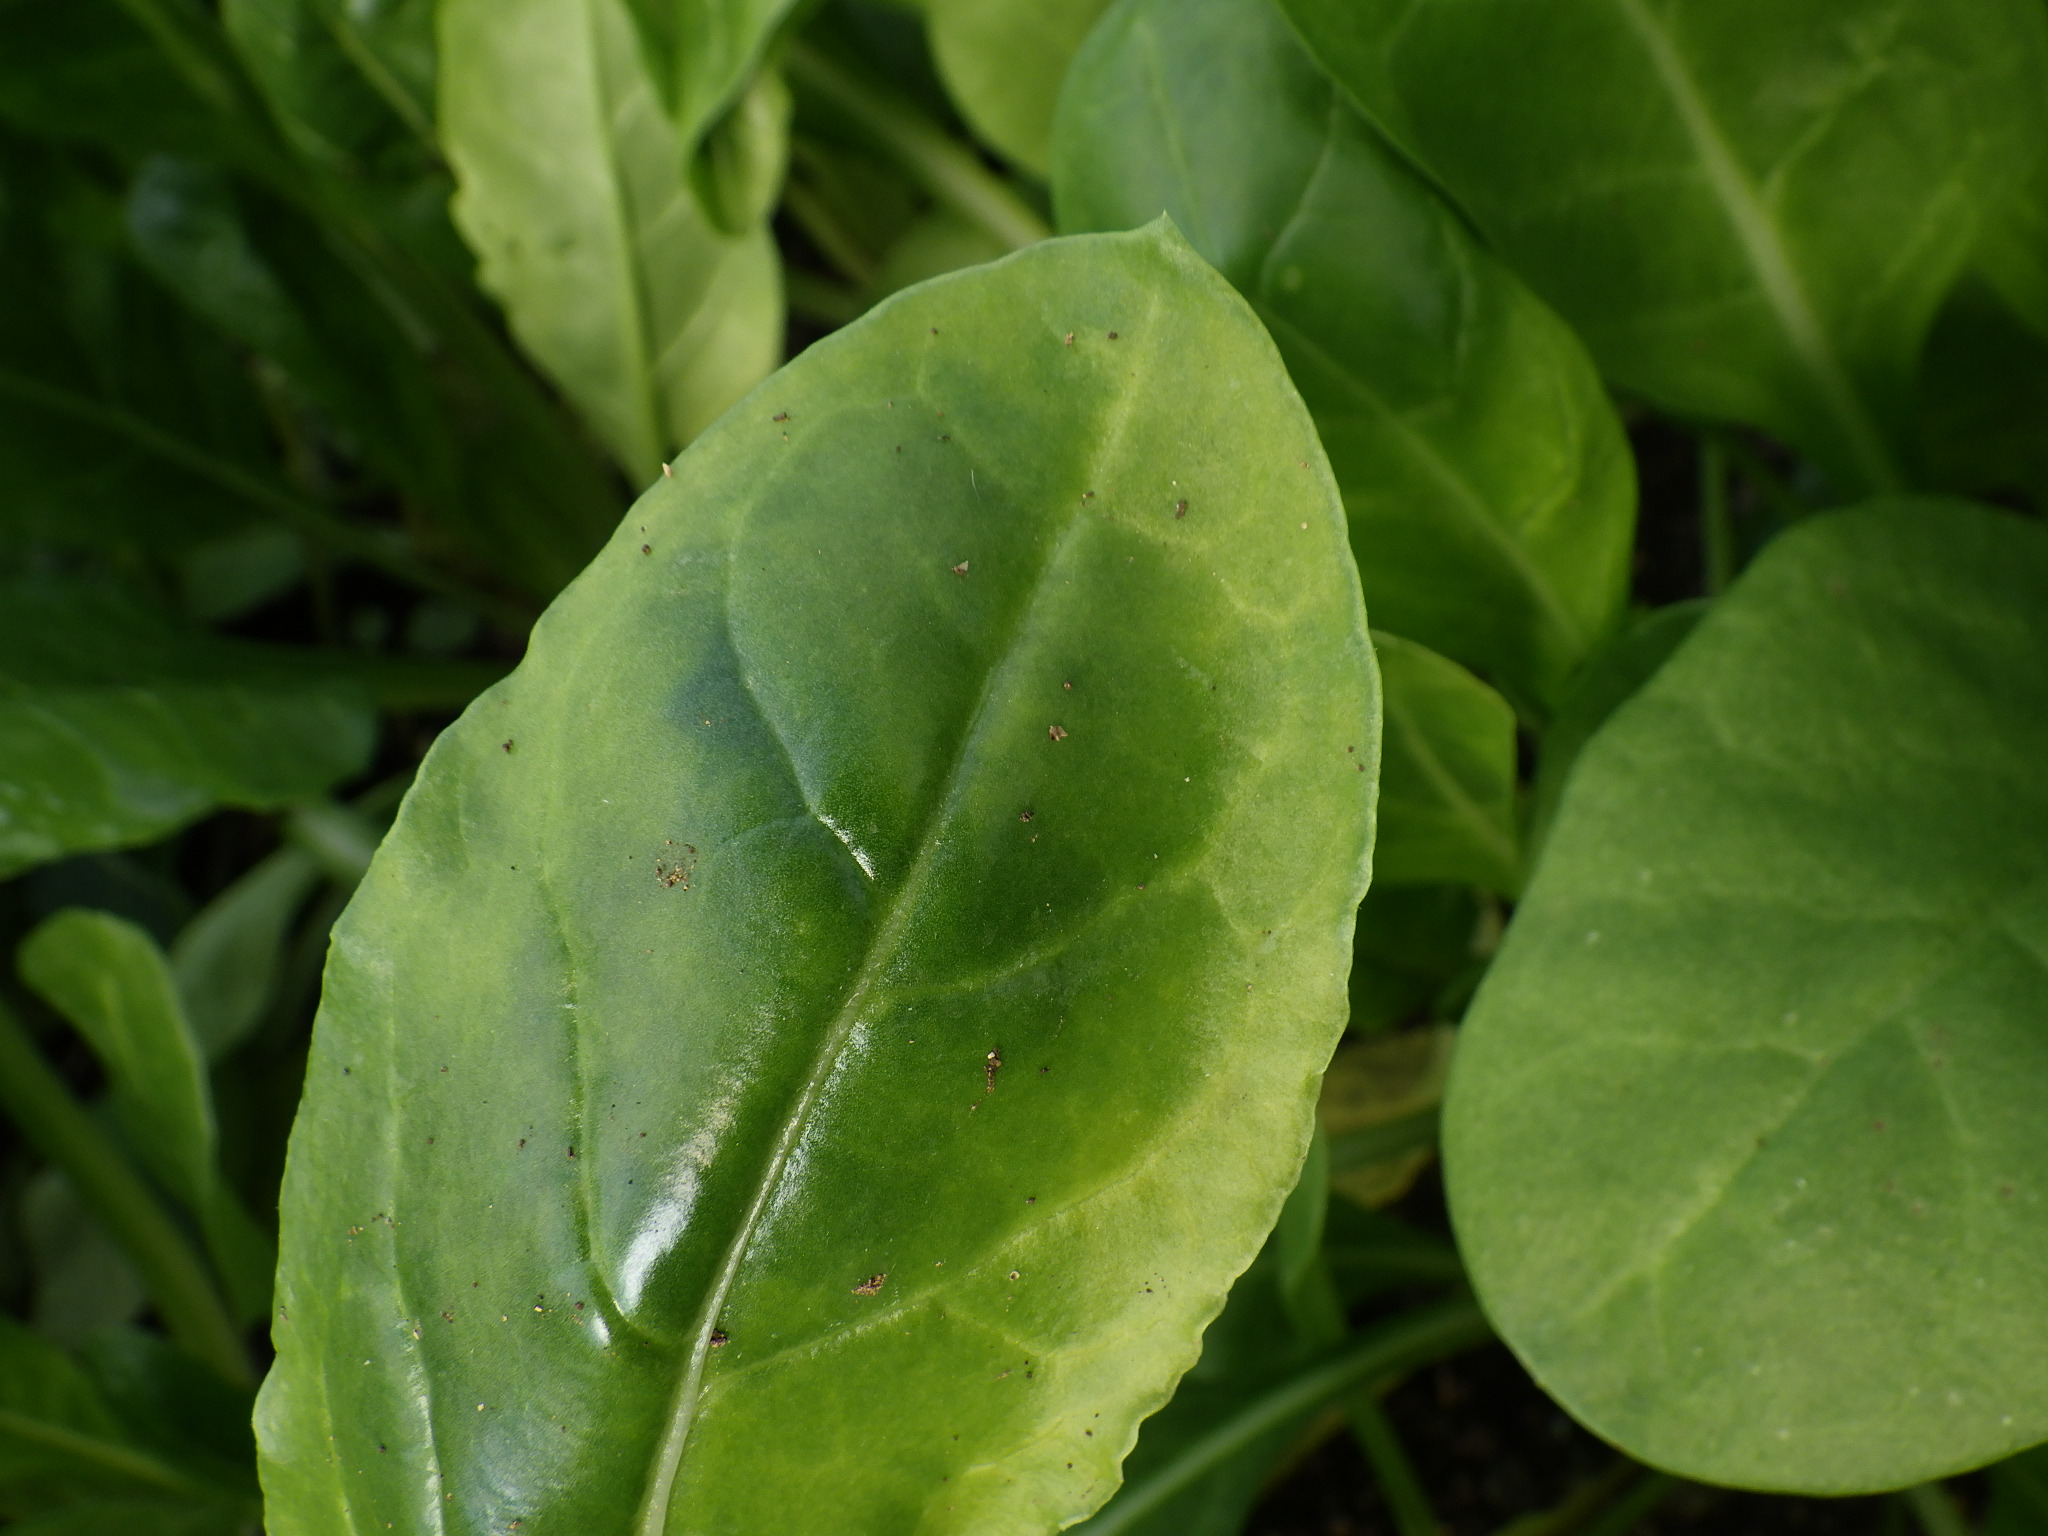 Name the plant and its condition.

chard, chlorosis
